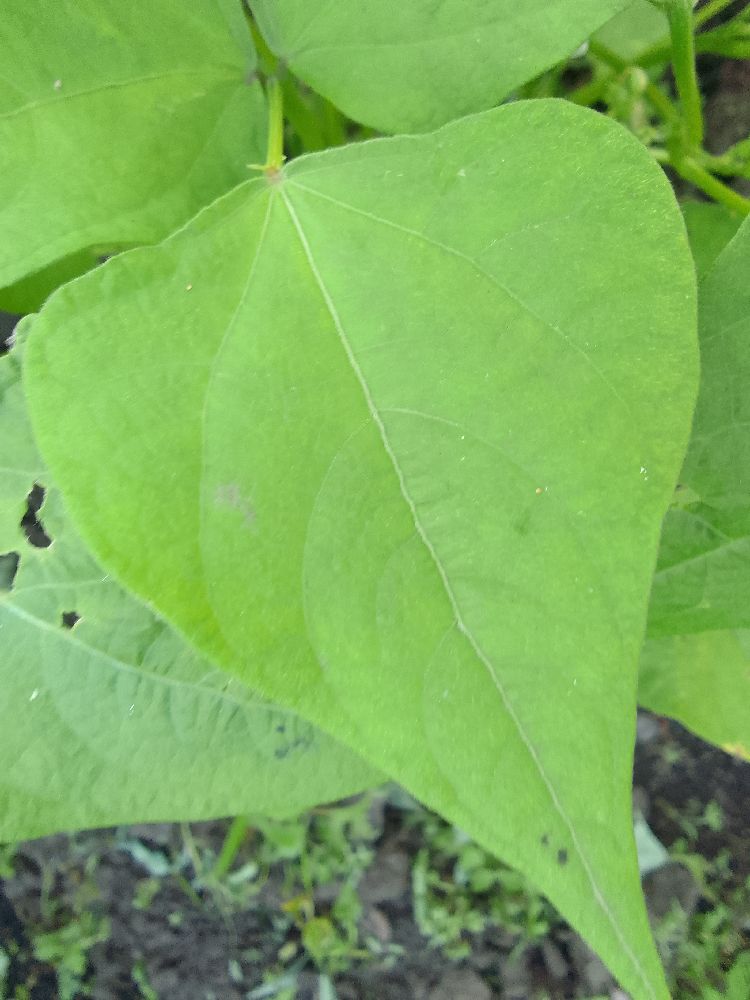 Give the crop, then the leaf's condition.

common bean, healthy
